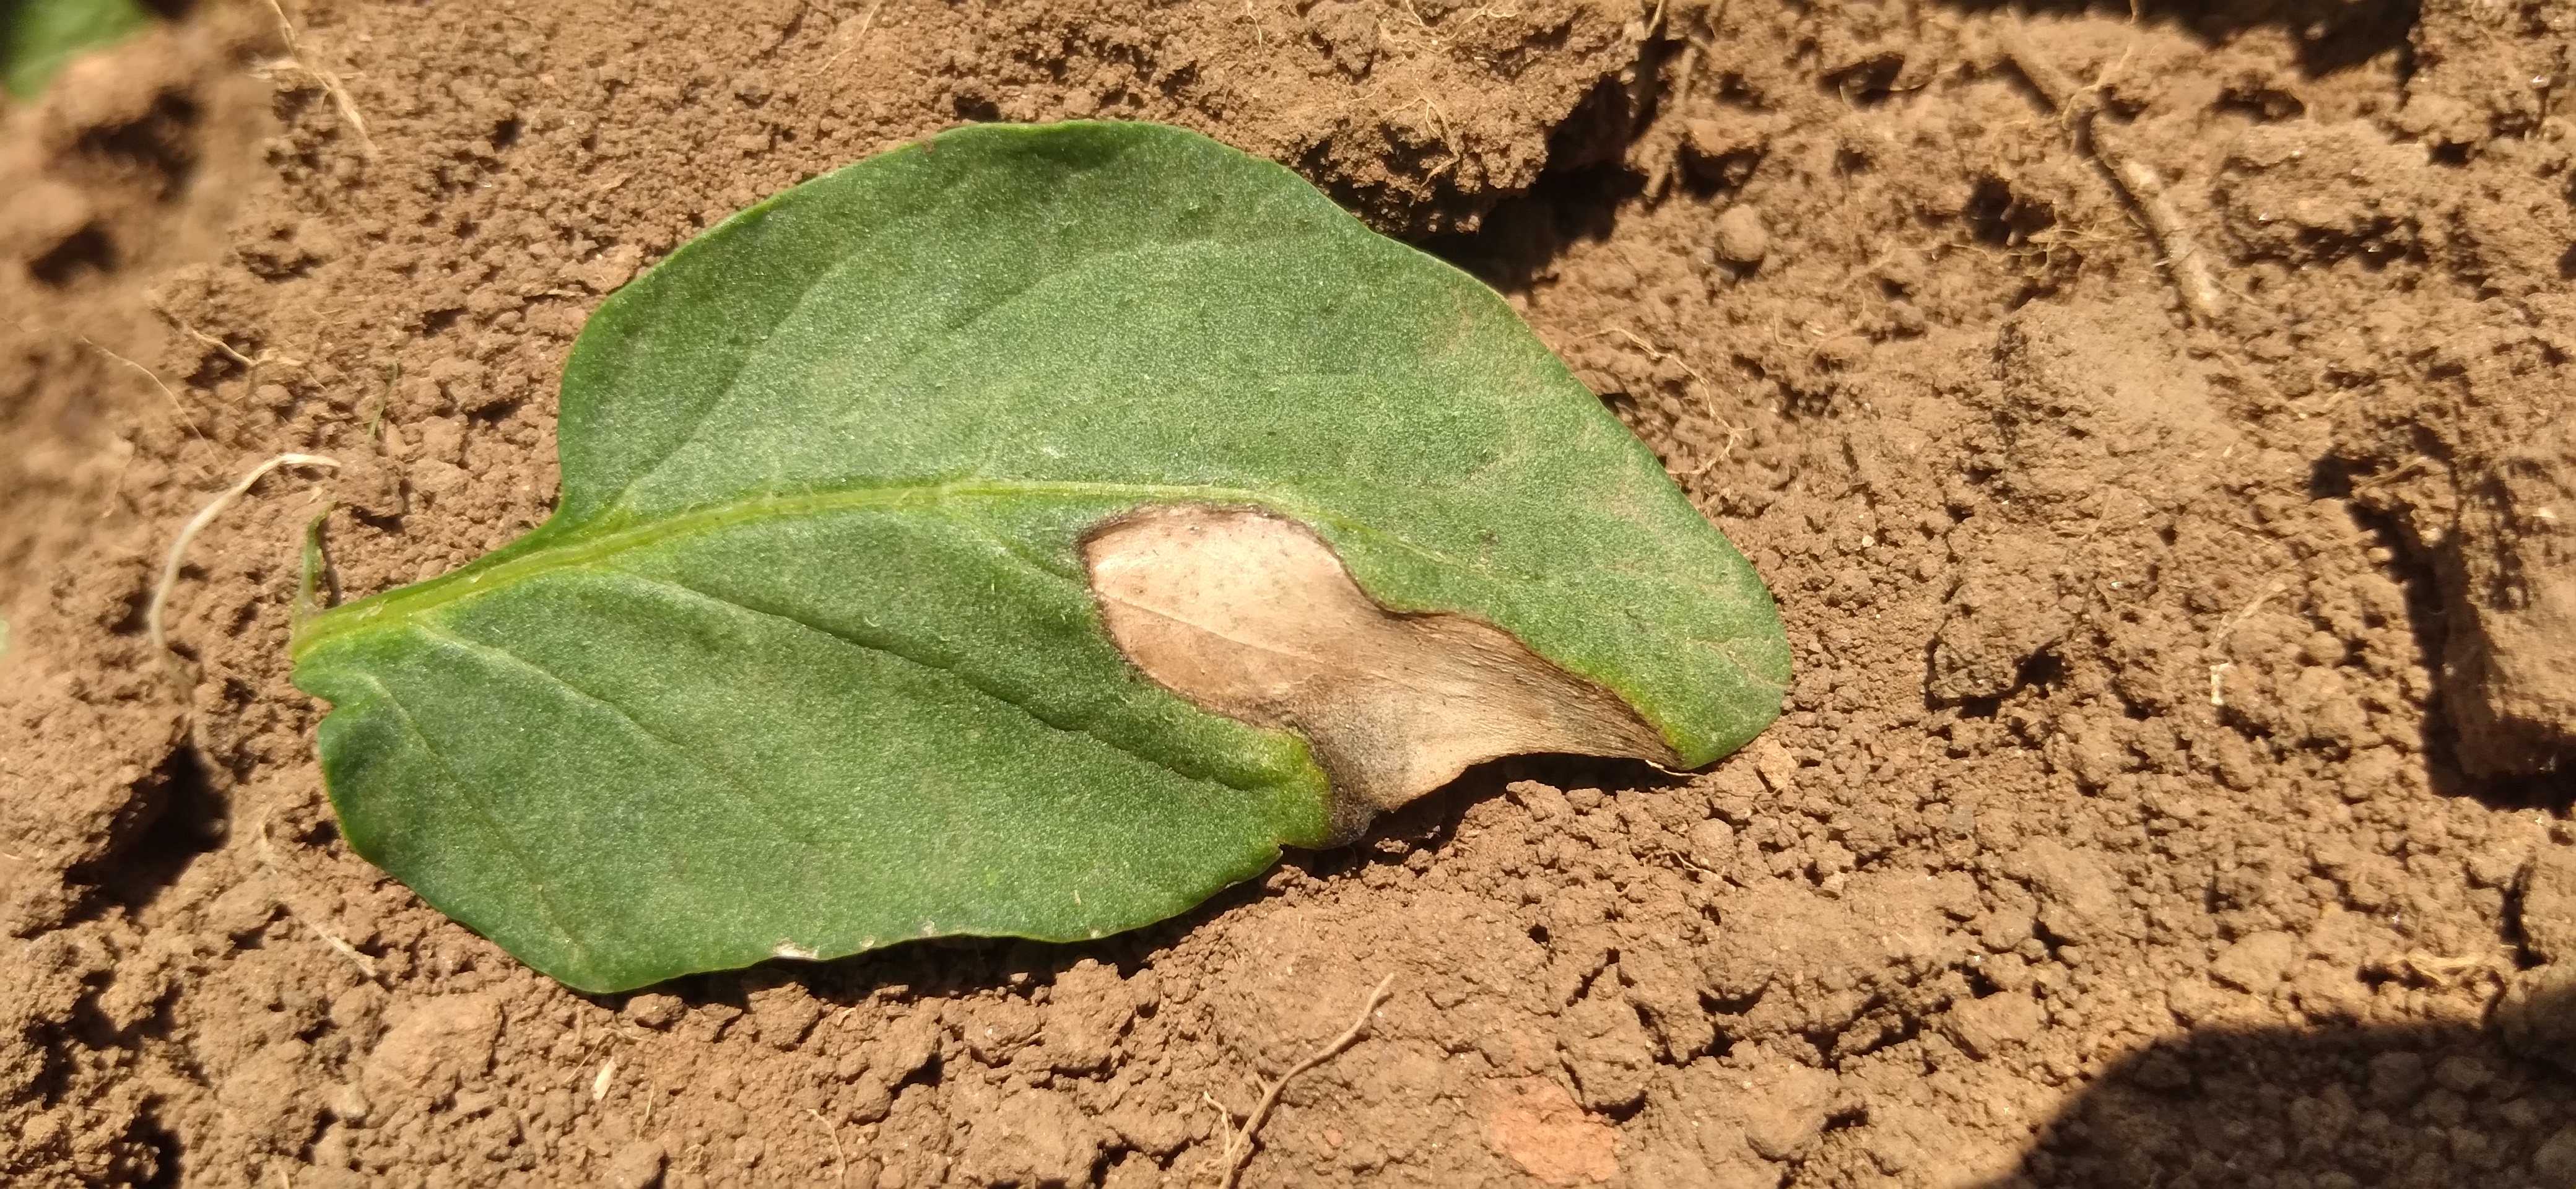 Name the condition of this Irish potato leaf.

early blight
